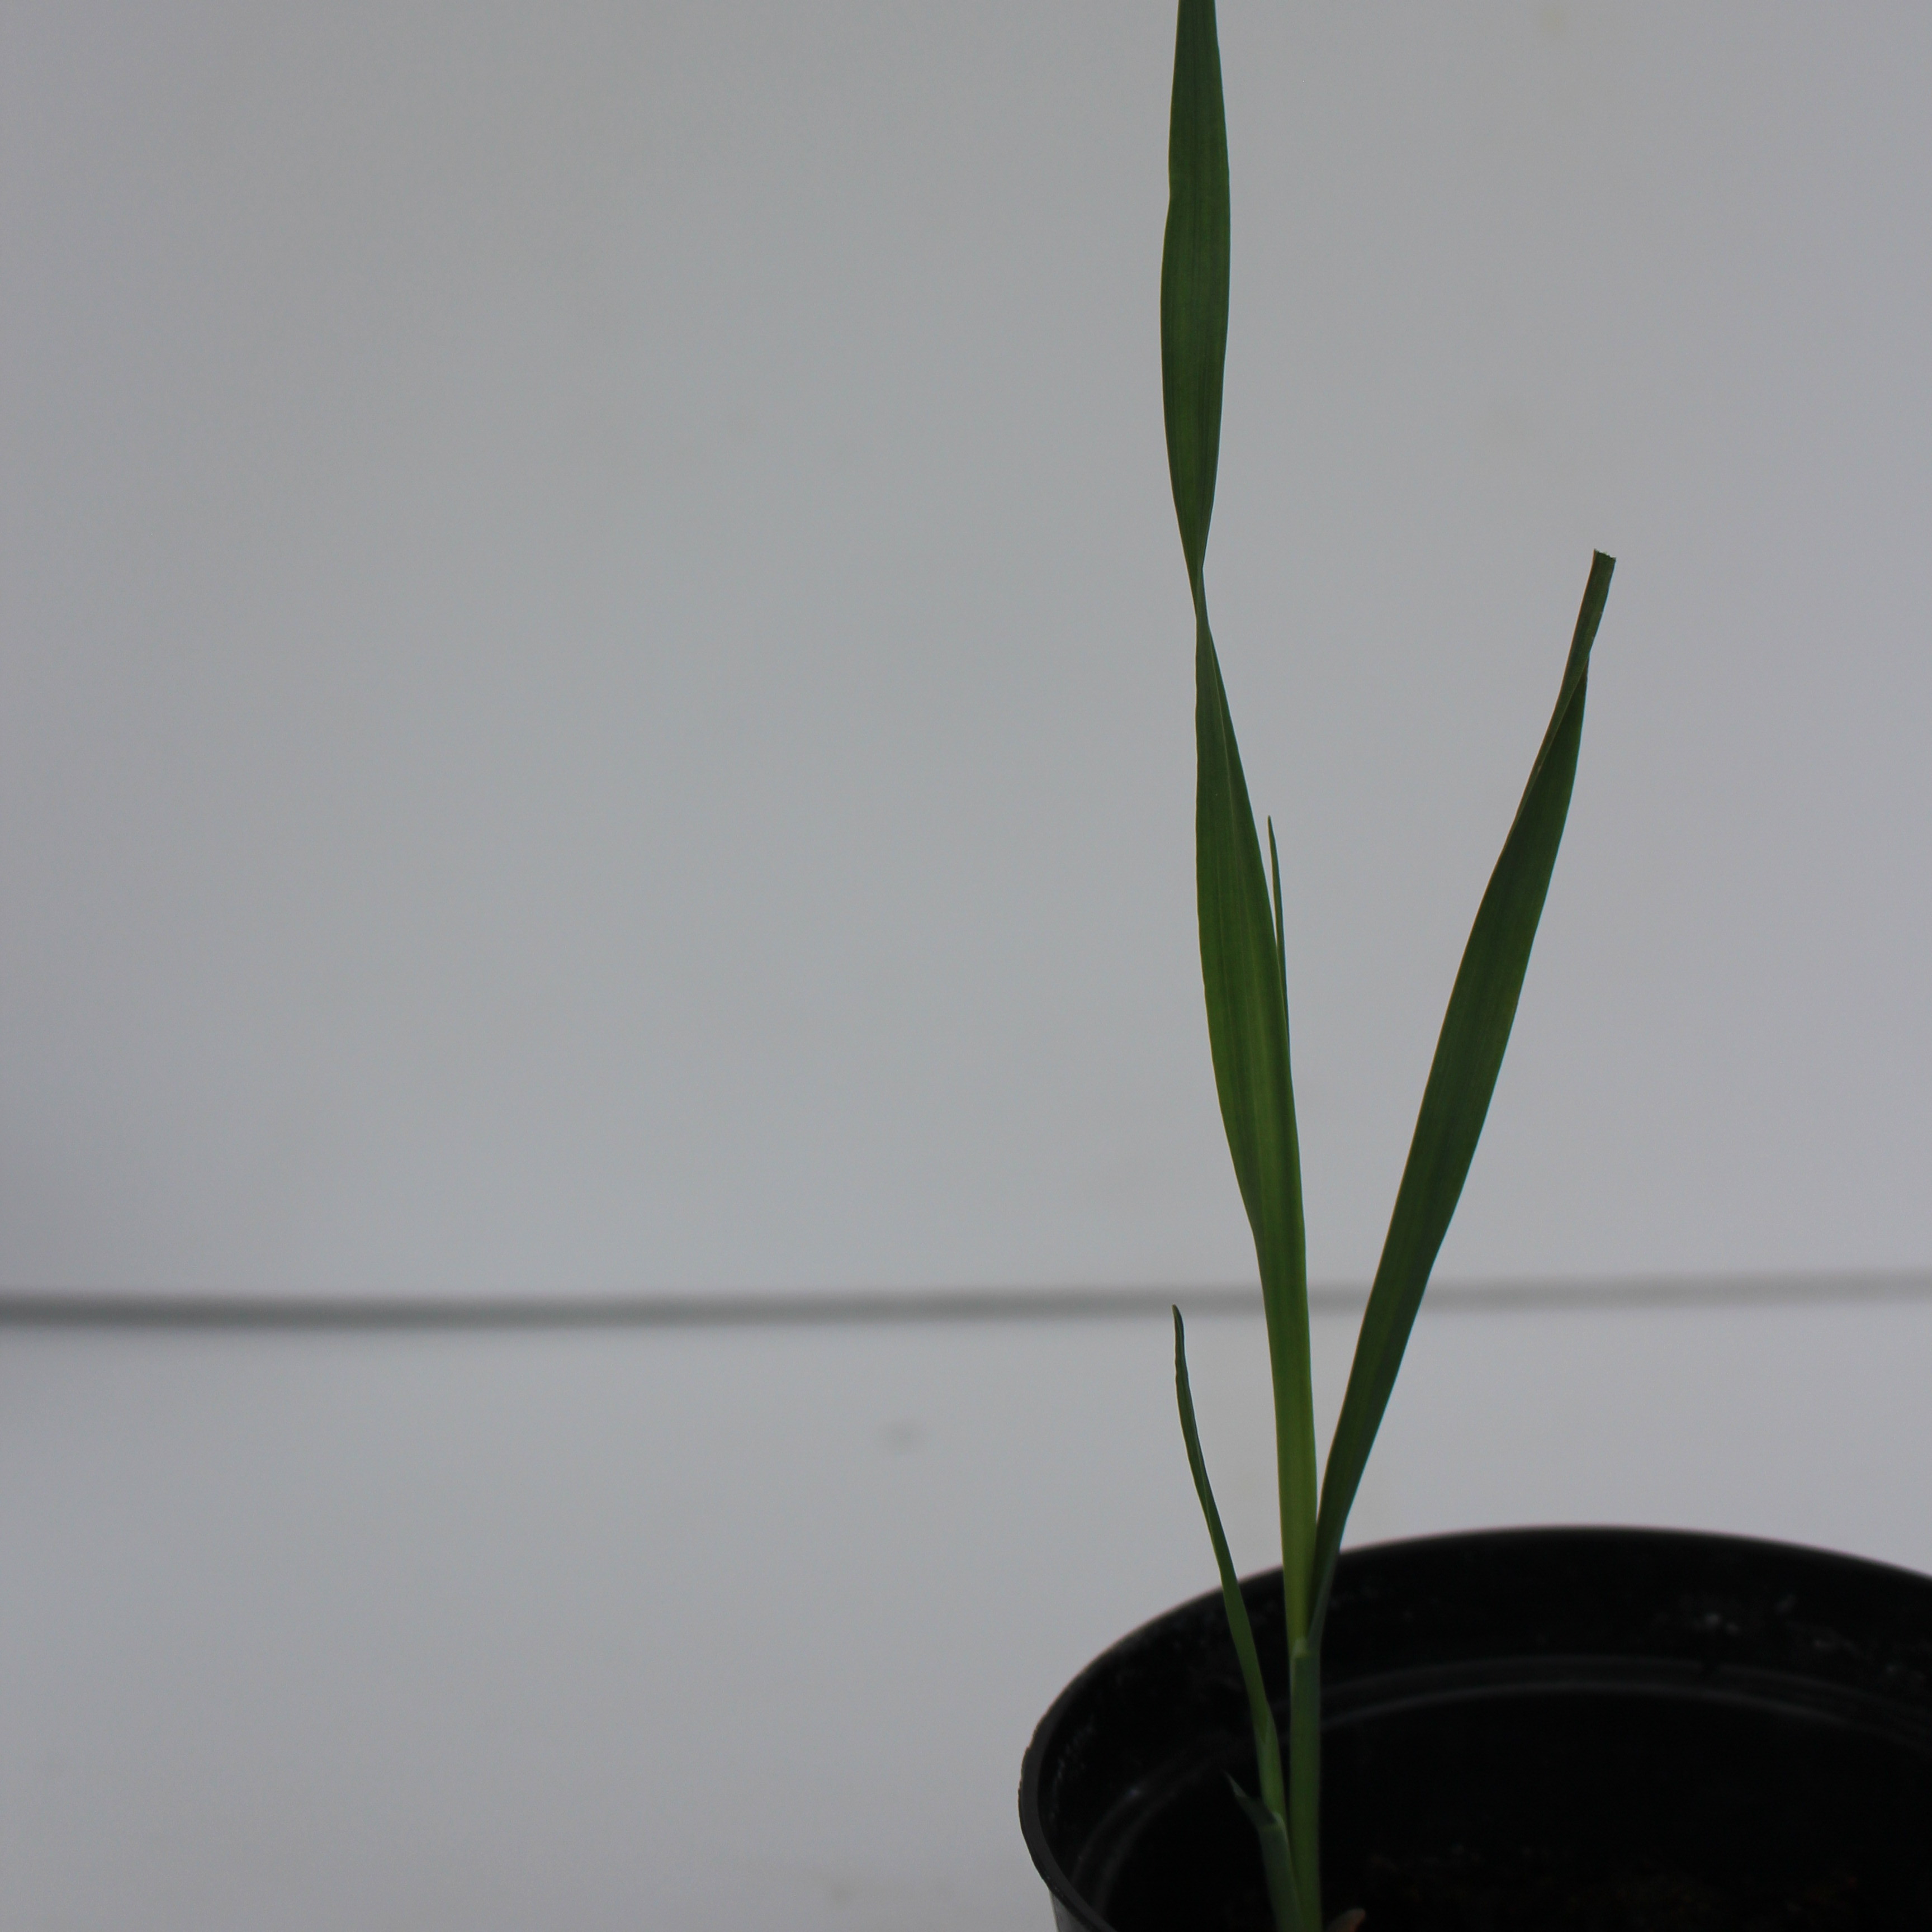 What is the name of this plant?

Avena sterilis
